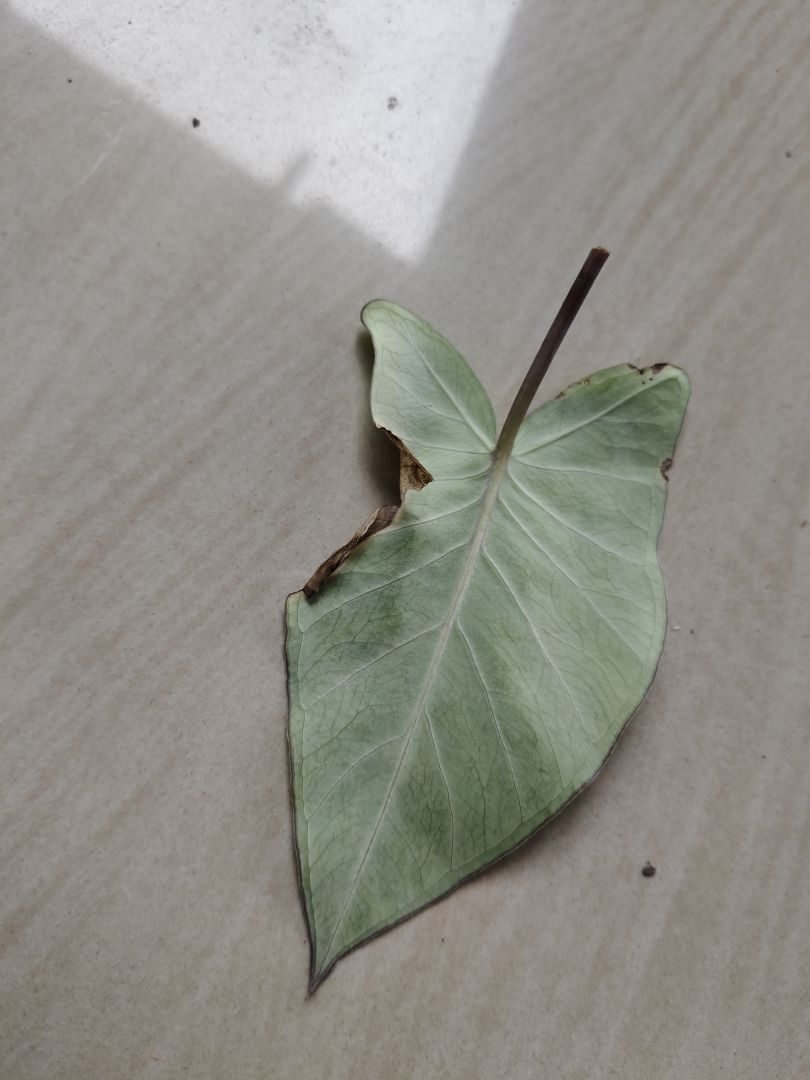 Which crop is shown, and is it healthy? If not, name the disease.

taro, leaf blight
